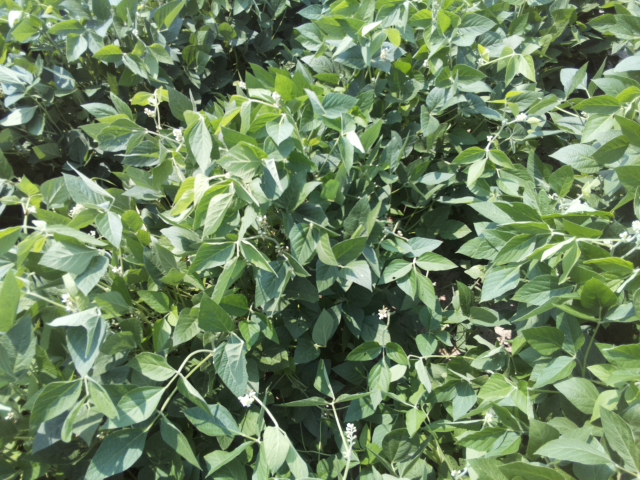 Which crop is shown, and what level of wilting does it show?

soybean, leaves with no wilting
